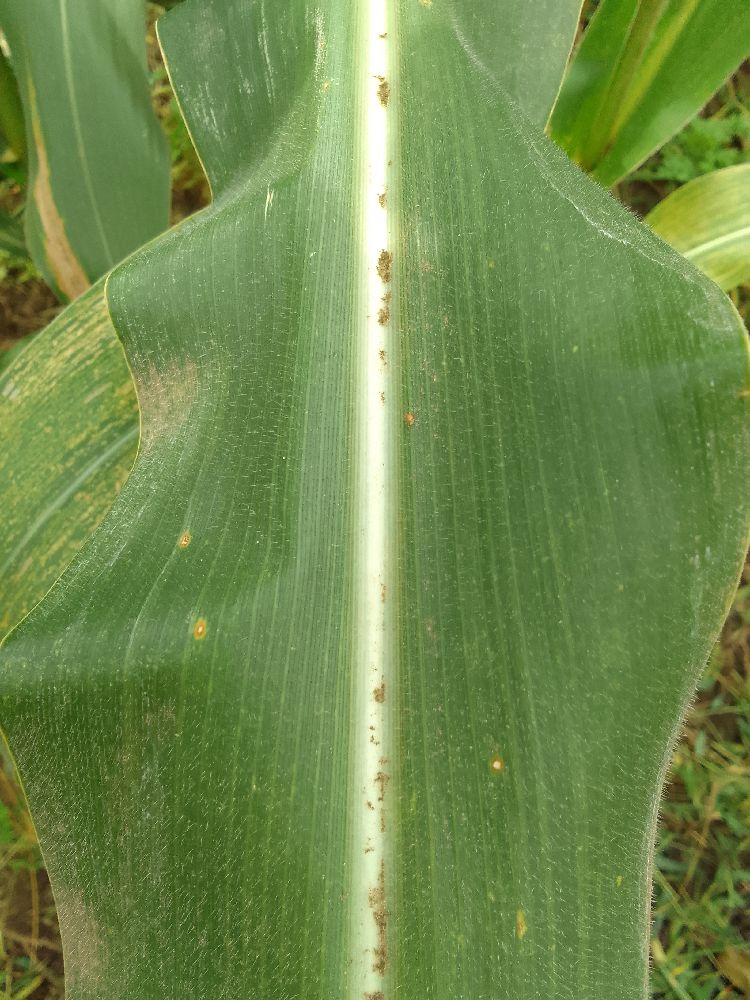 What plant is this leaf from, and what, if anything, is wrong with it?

maize, healthy
